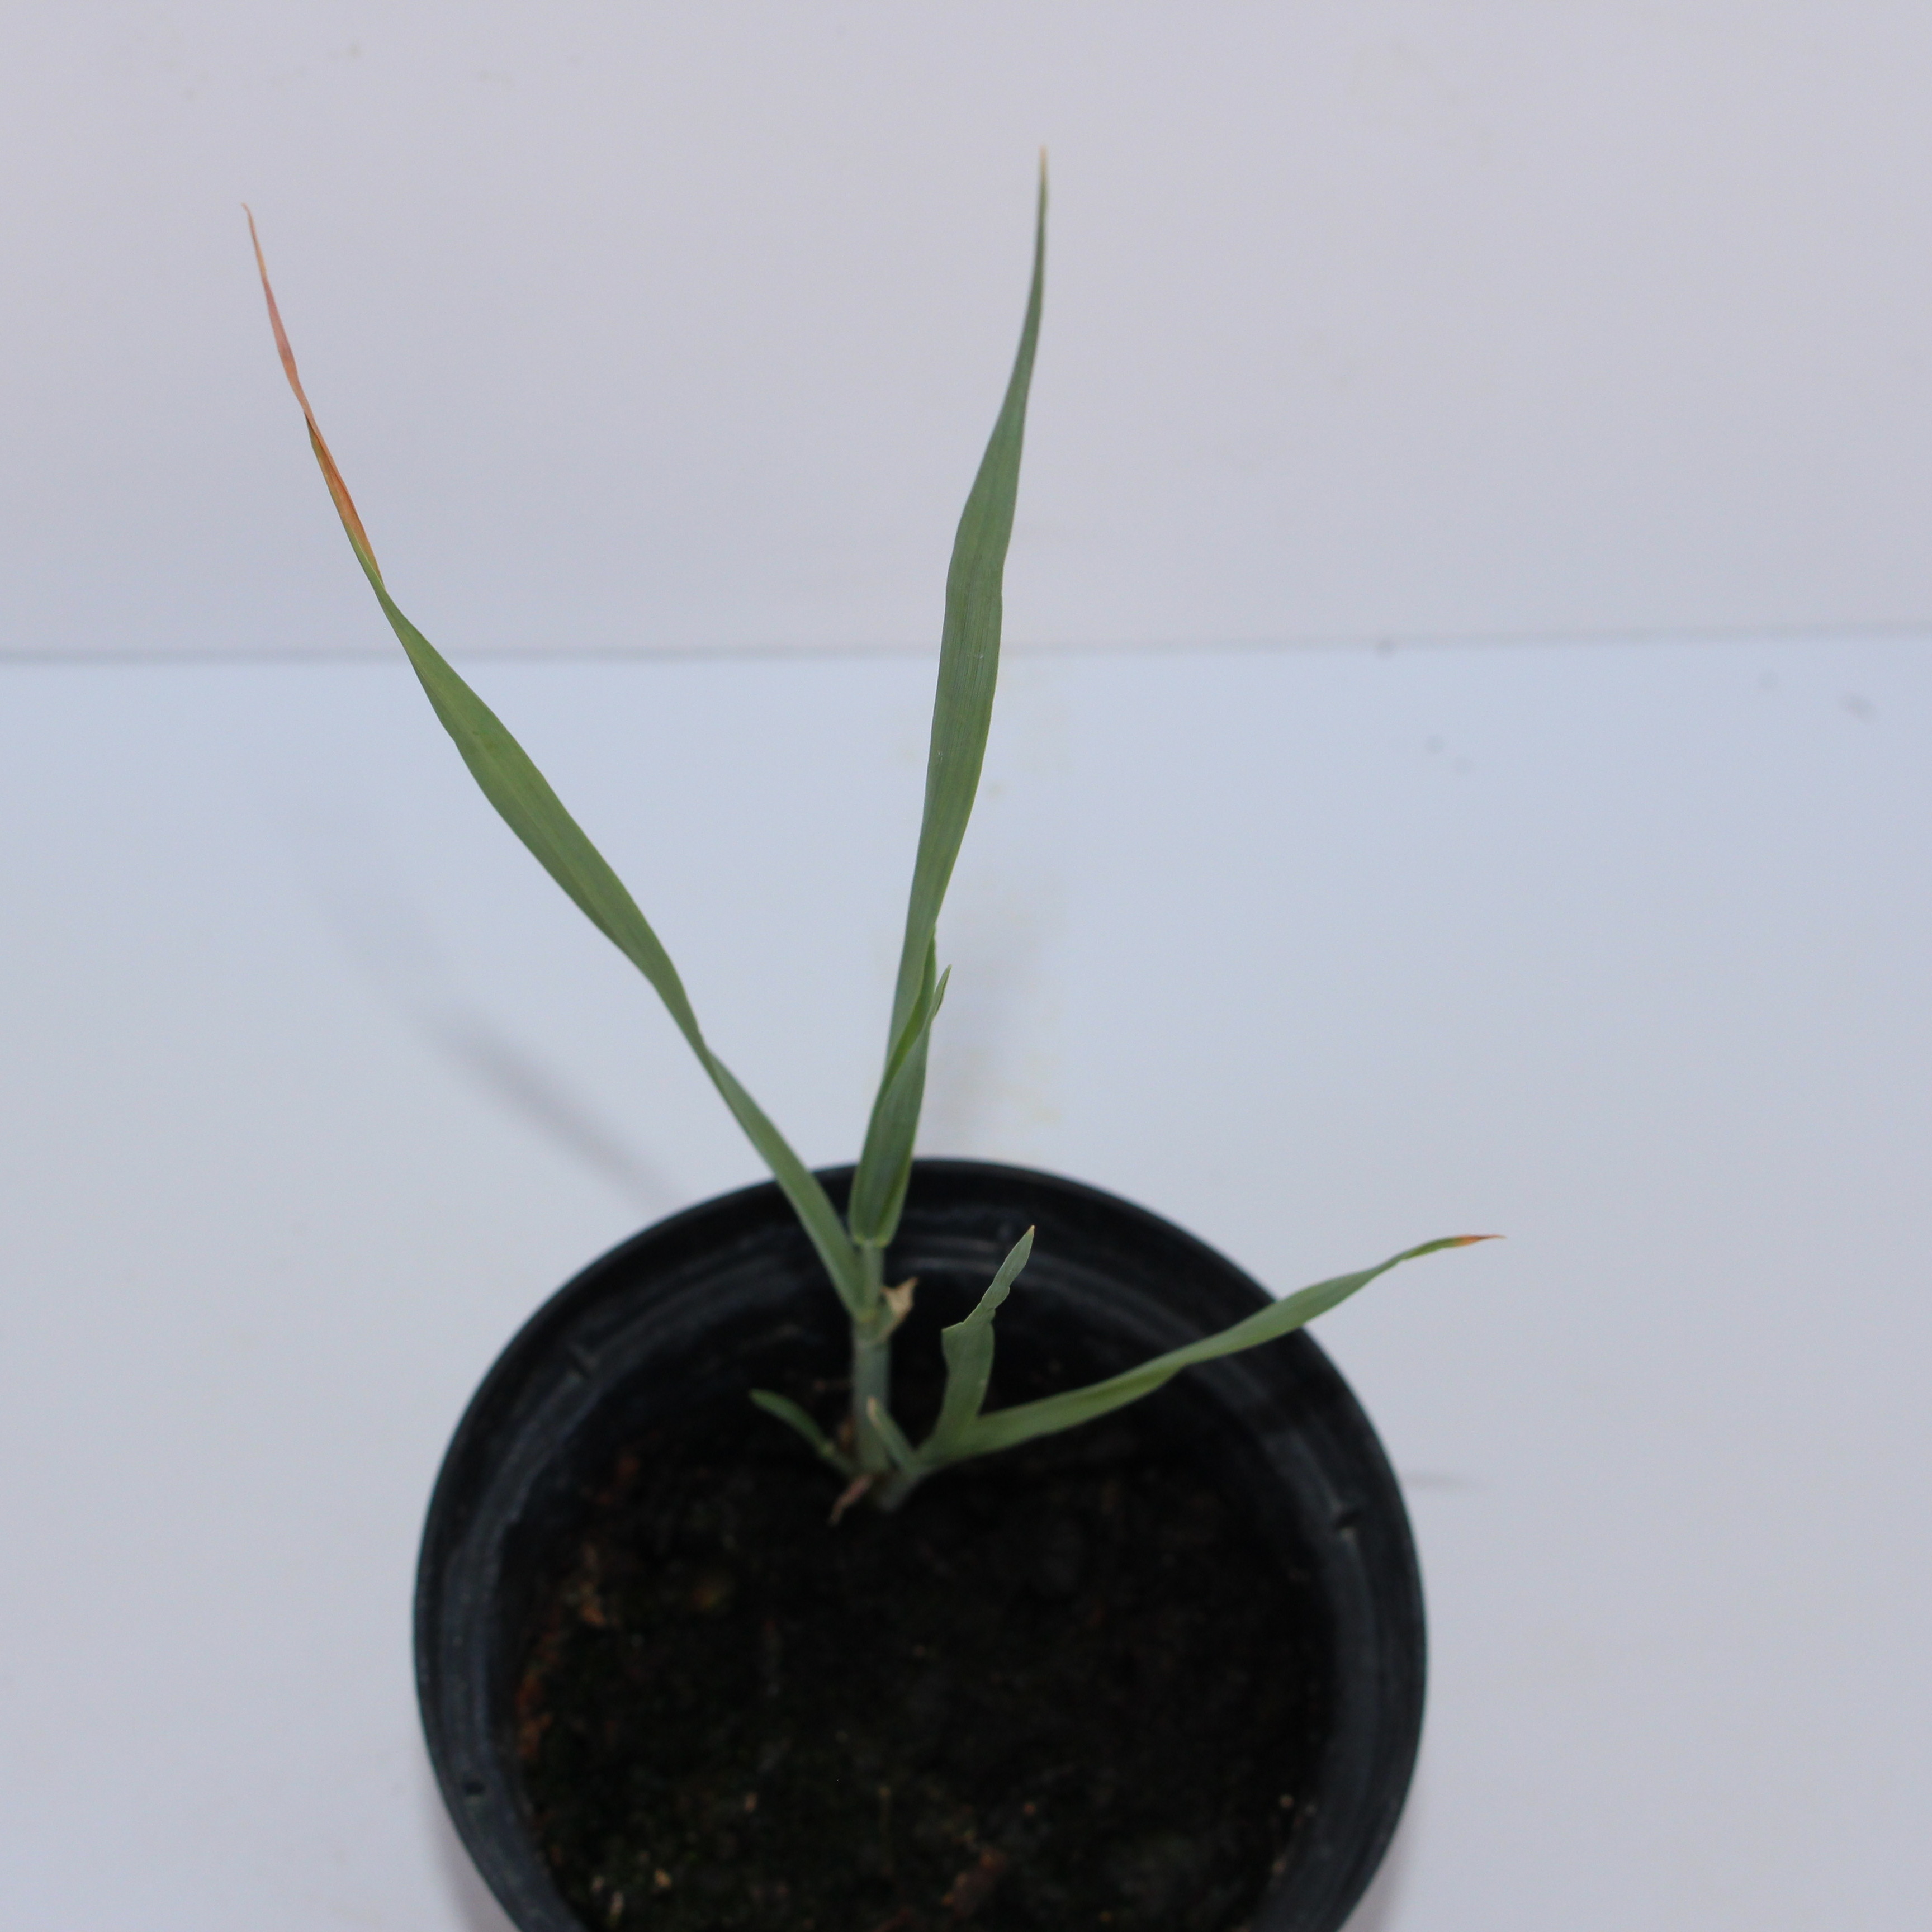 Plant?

Avena sterilis
